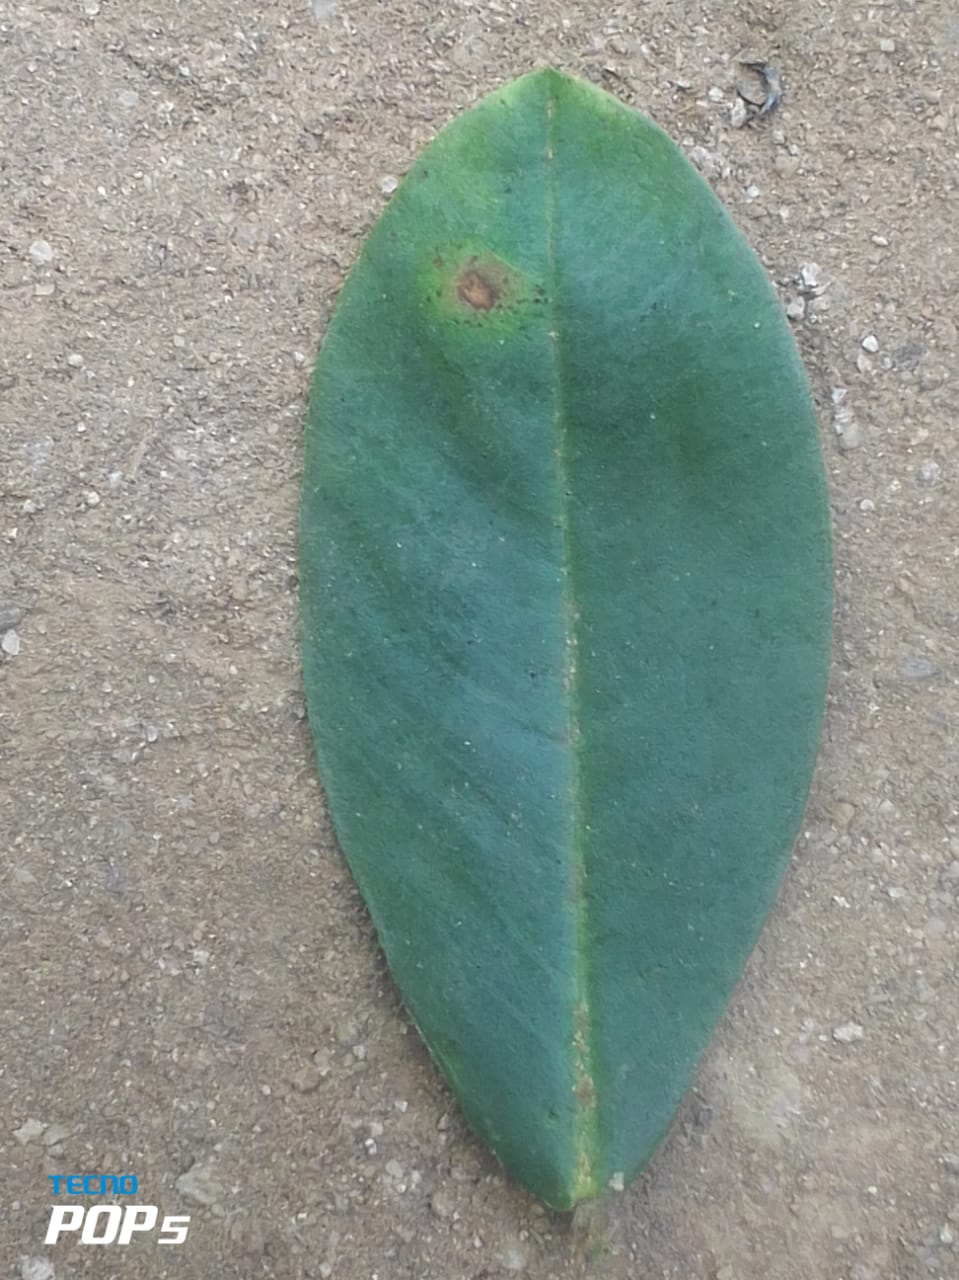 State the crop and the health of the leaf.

peanut, phoma arachidicola
